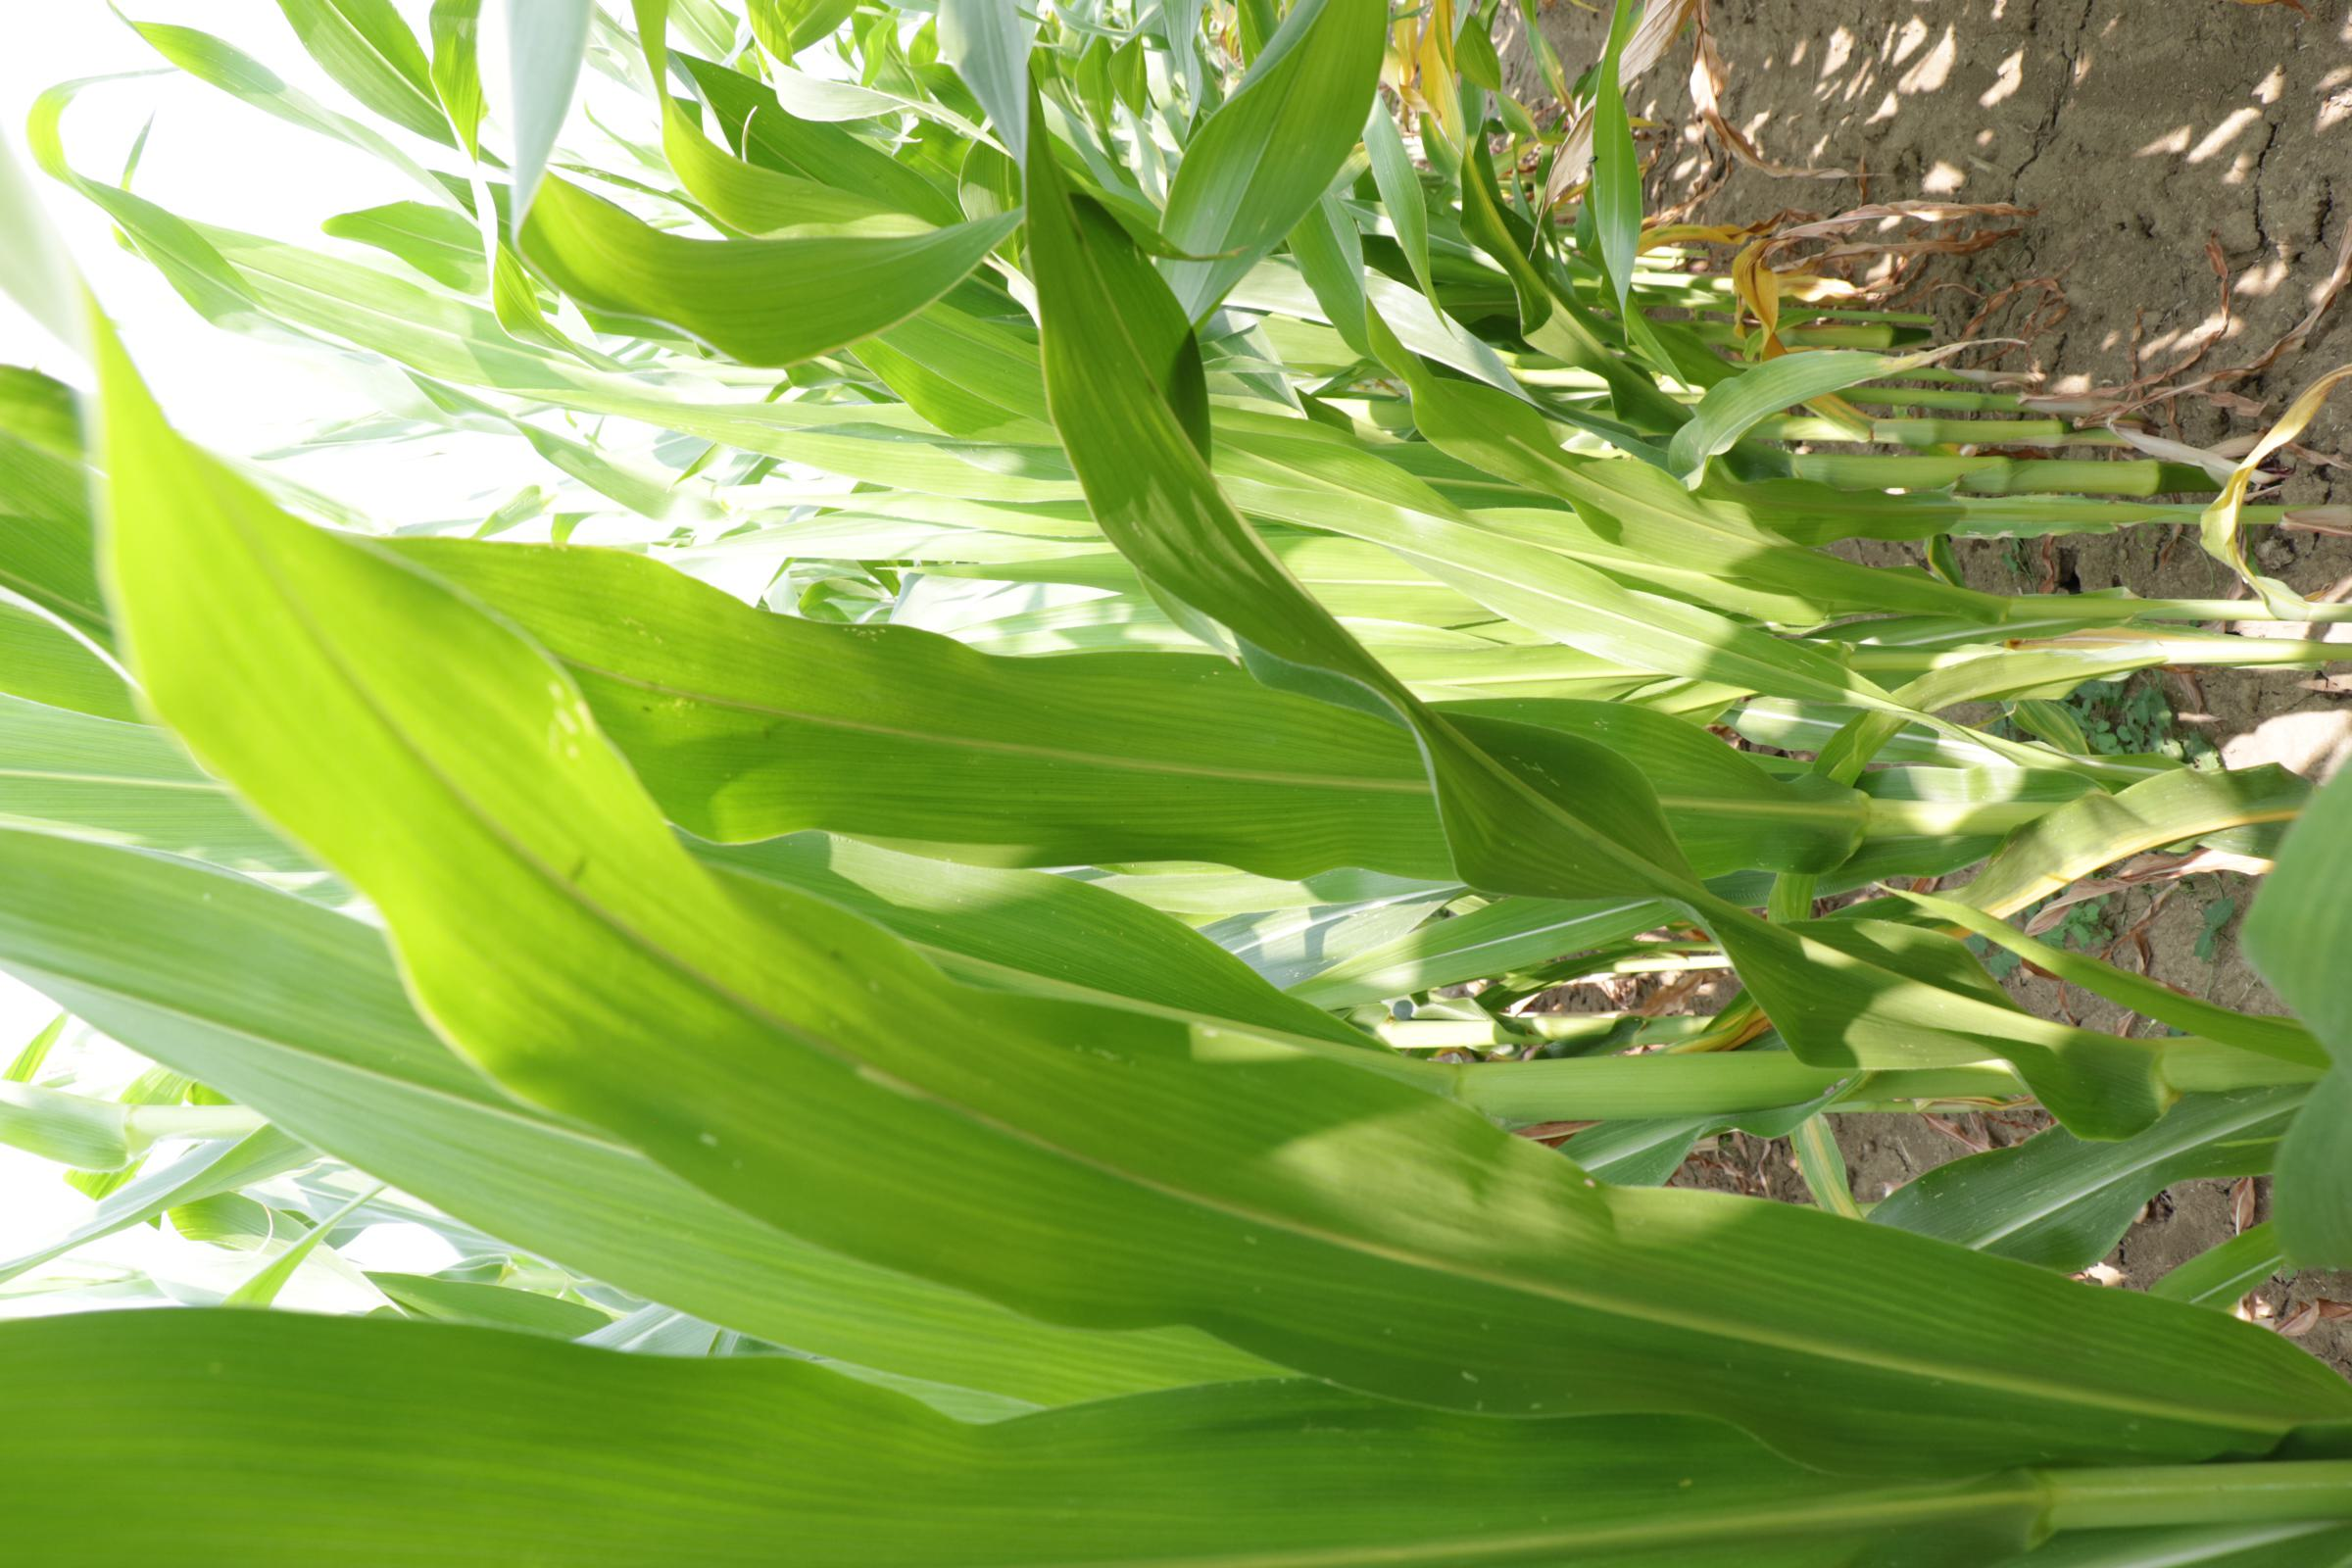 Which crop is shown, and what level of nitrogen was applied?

maize, full nitrogen fertilisation
